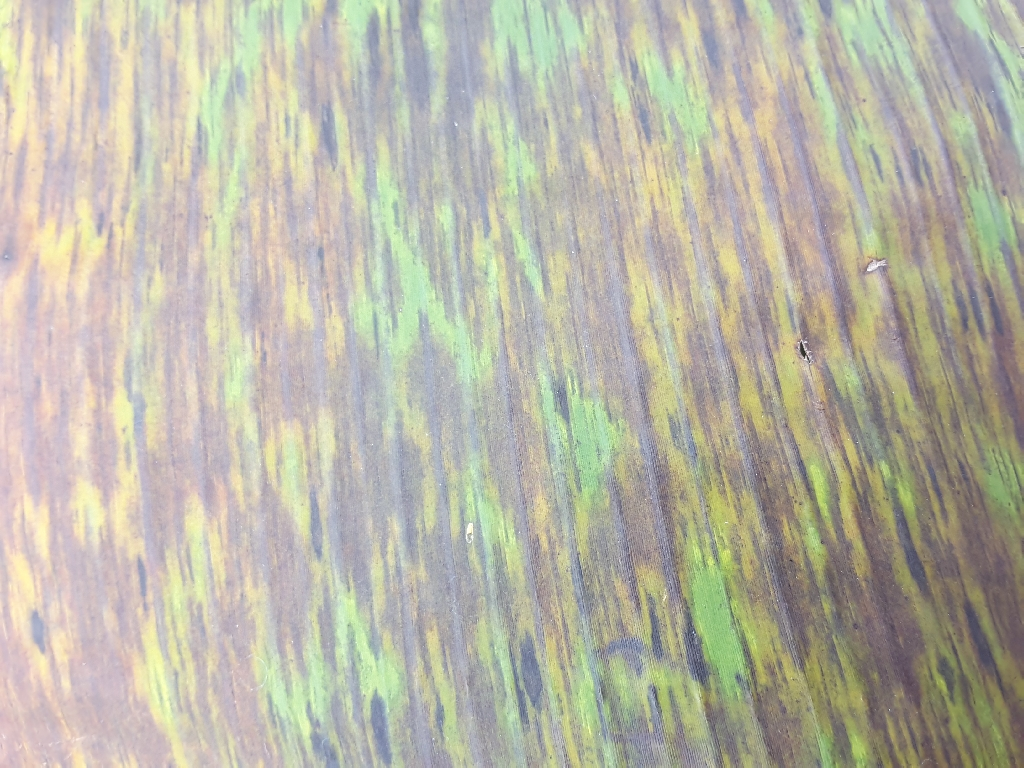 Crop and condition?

banana, black sigatoka
